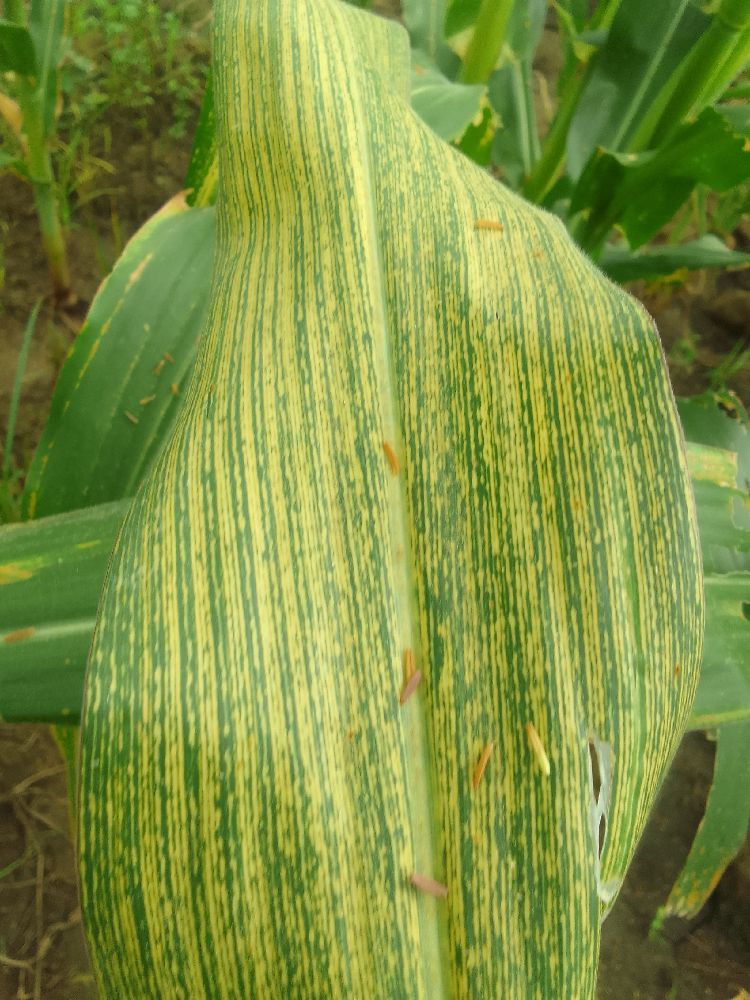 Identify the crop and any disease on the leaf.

maize, maize streak virus
